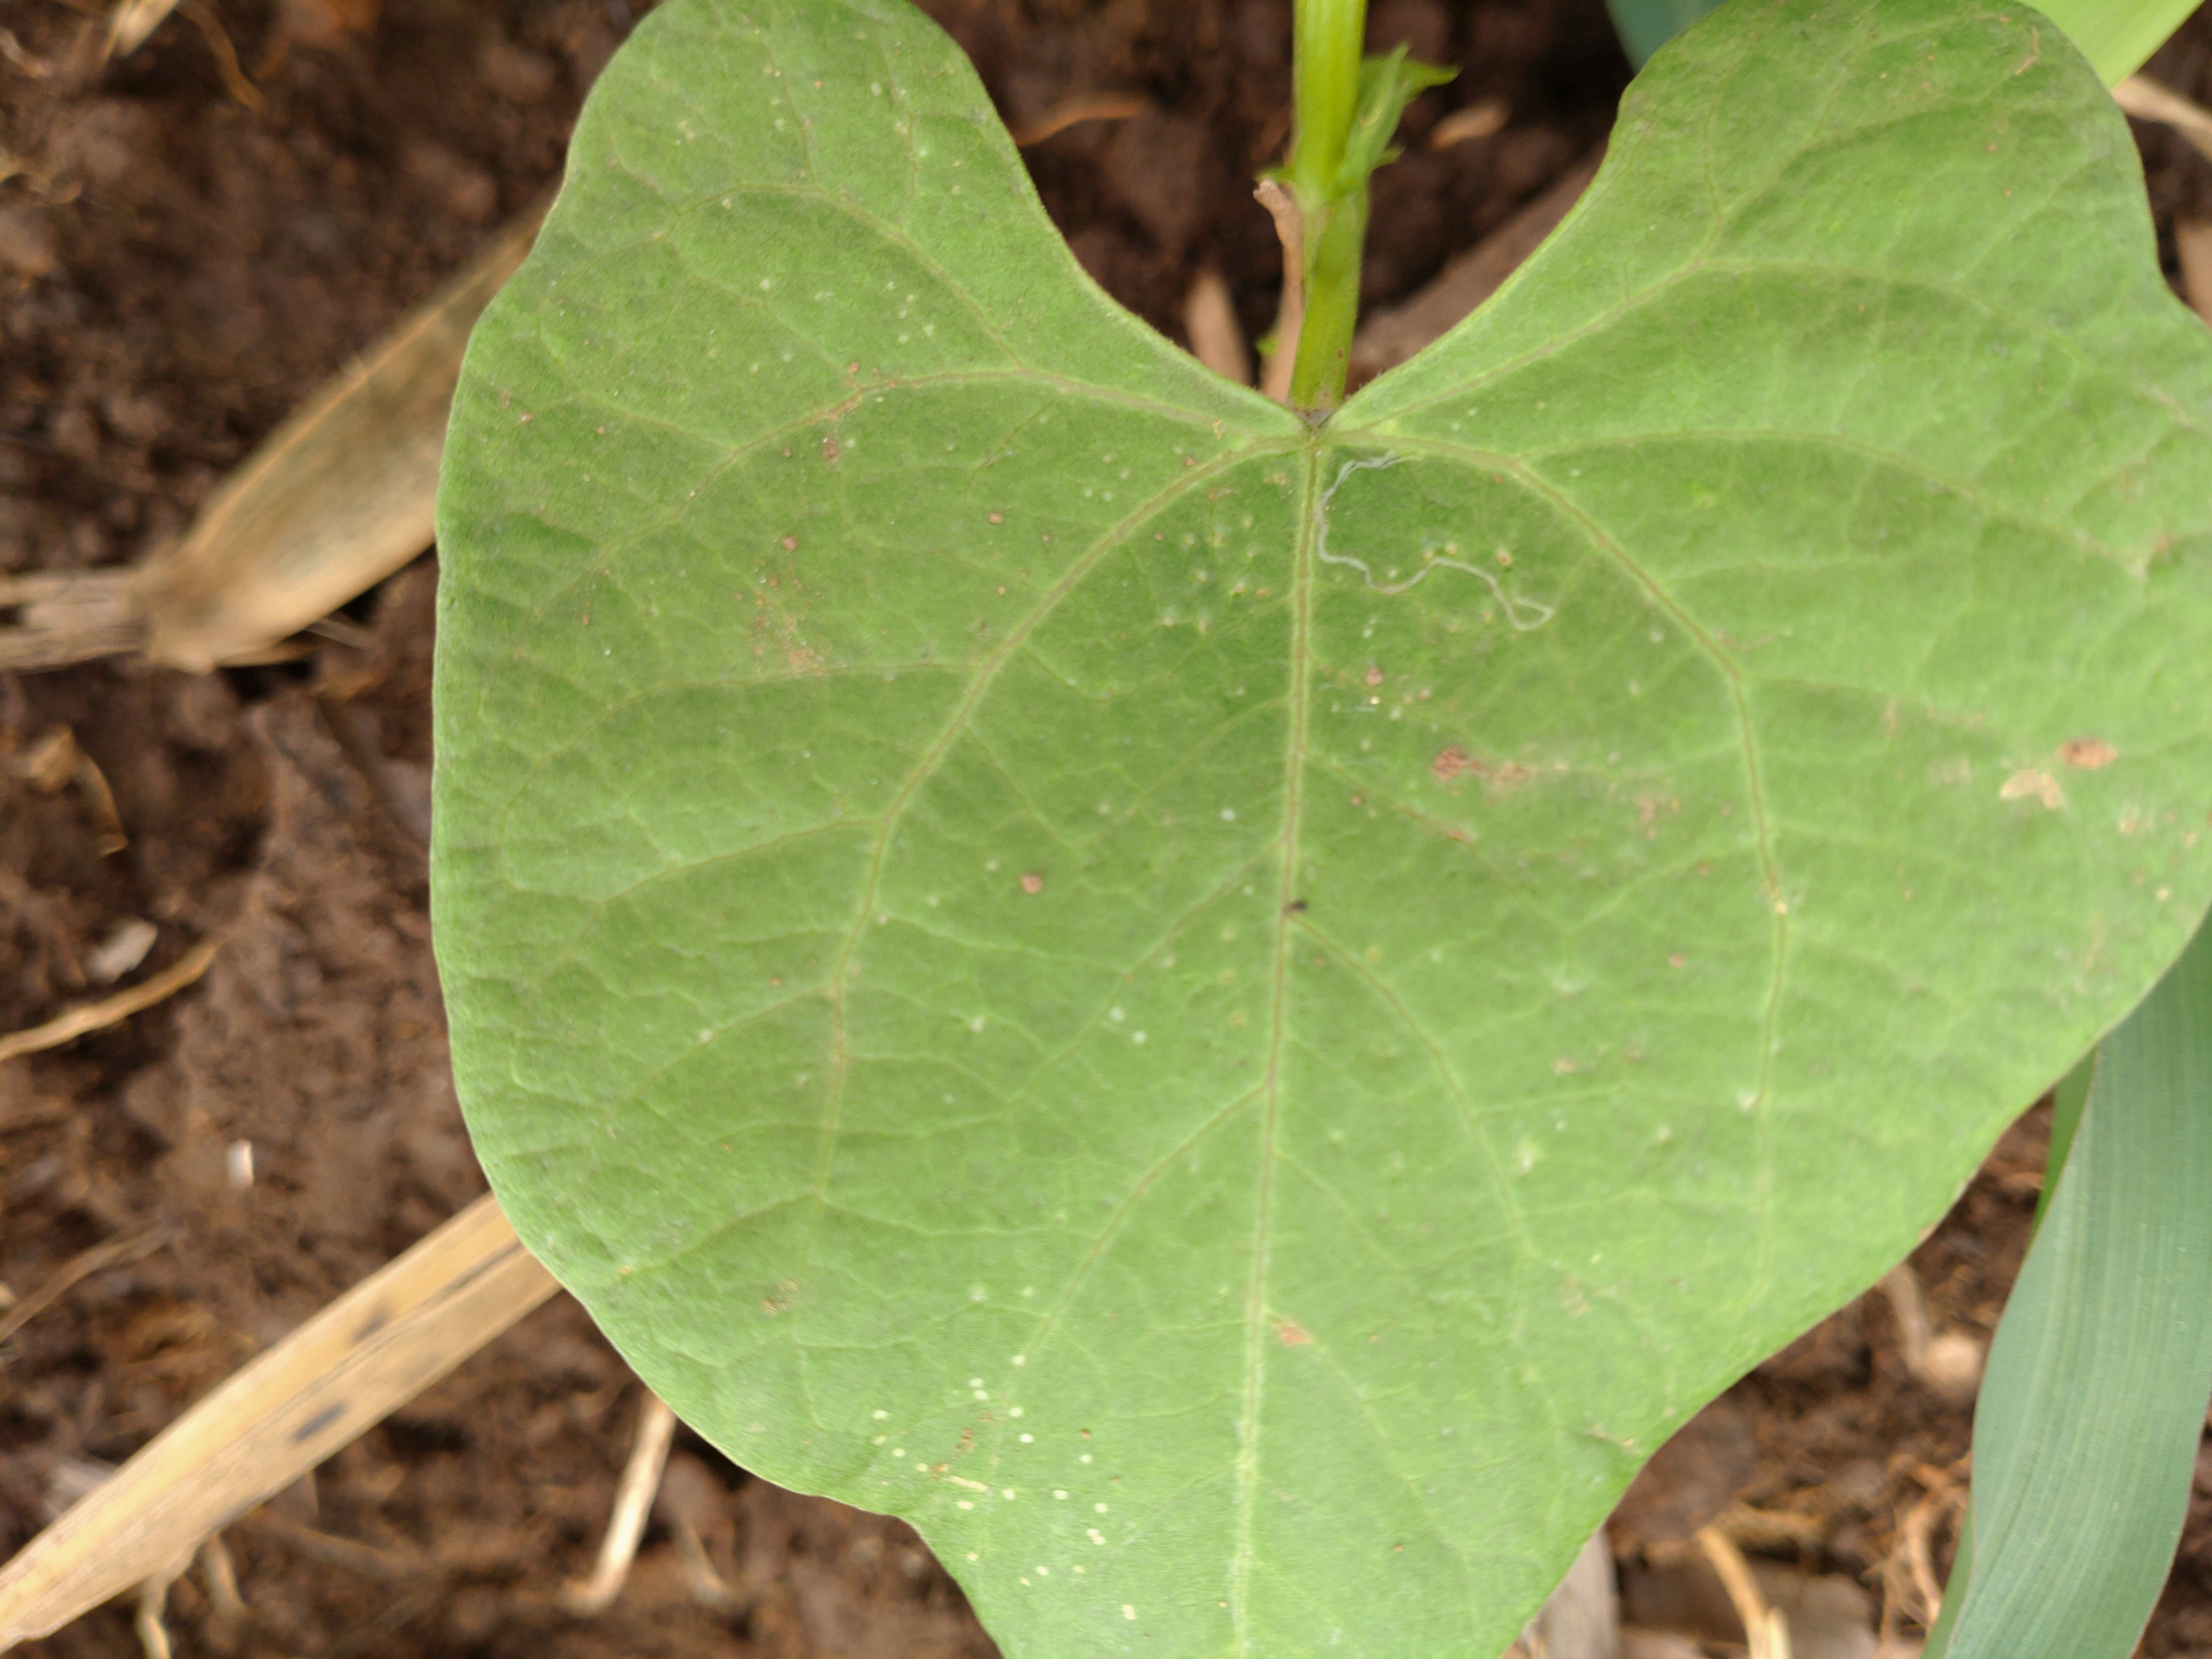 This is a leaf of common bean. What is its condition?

healthy
